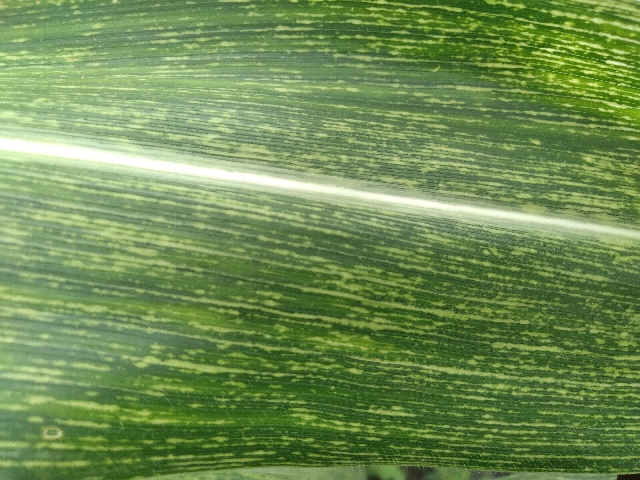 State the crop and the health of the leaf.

maize, maize streak virus
